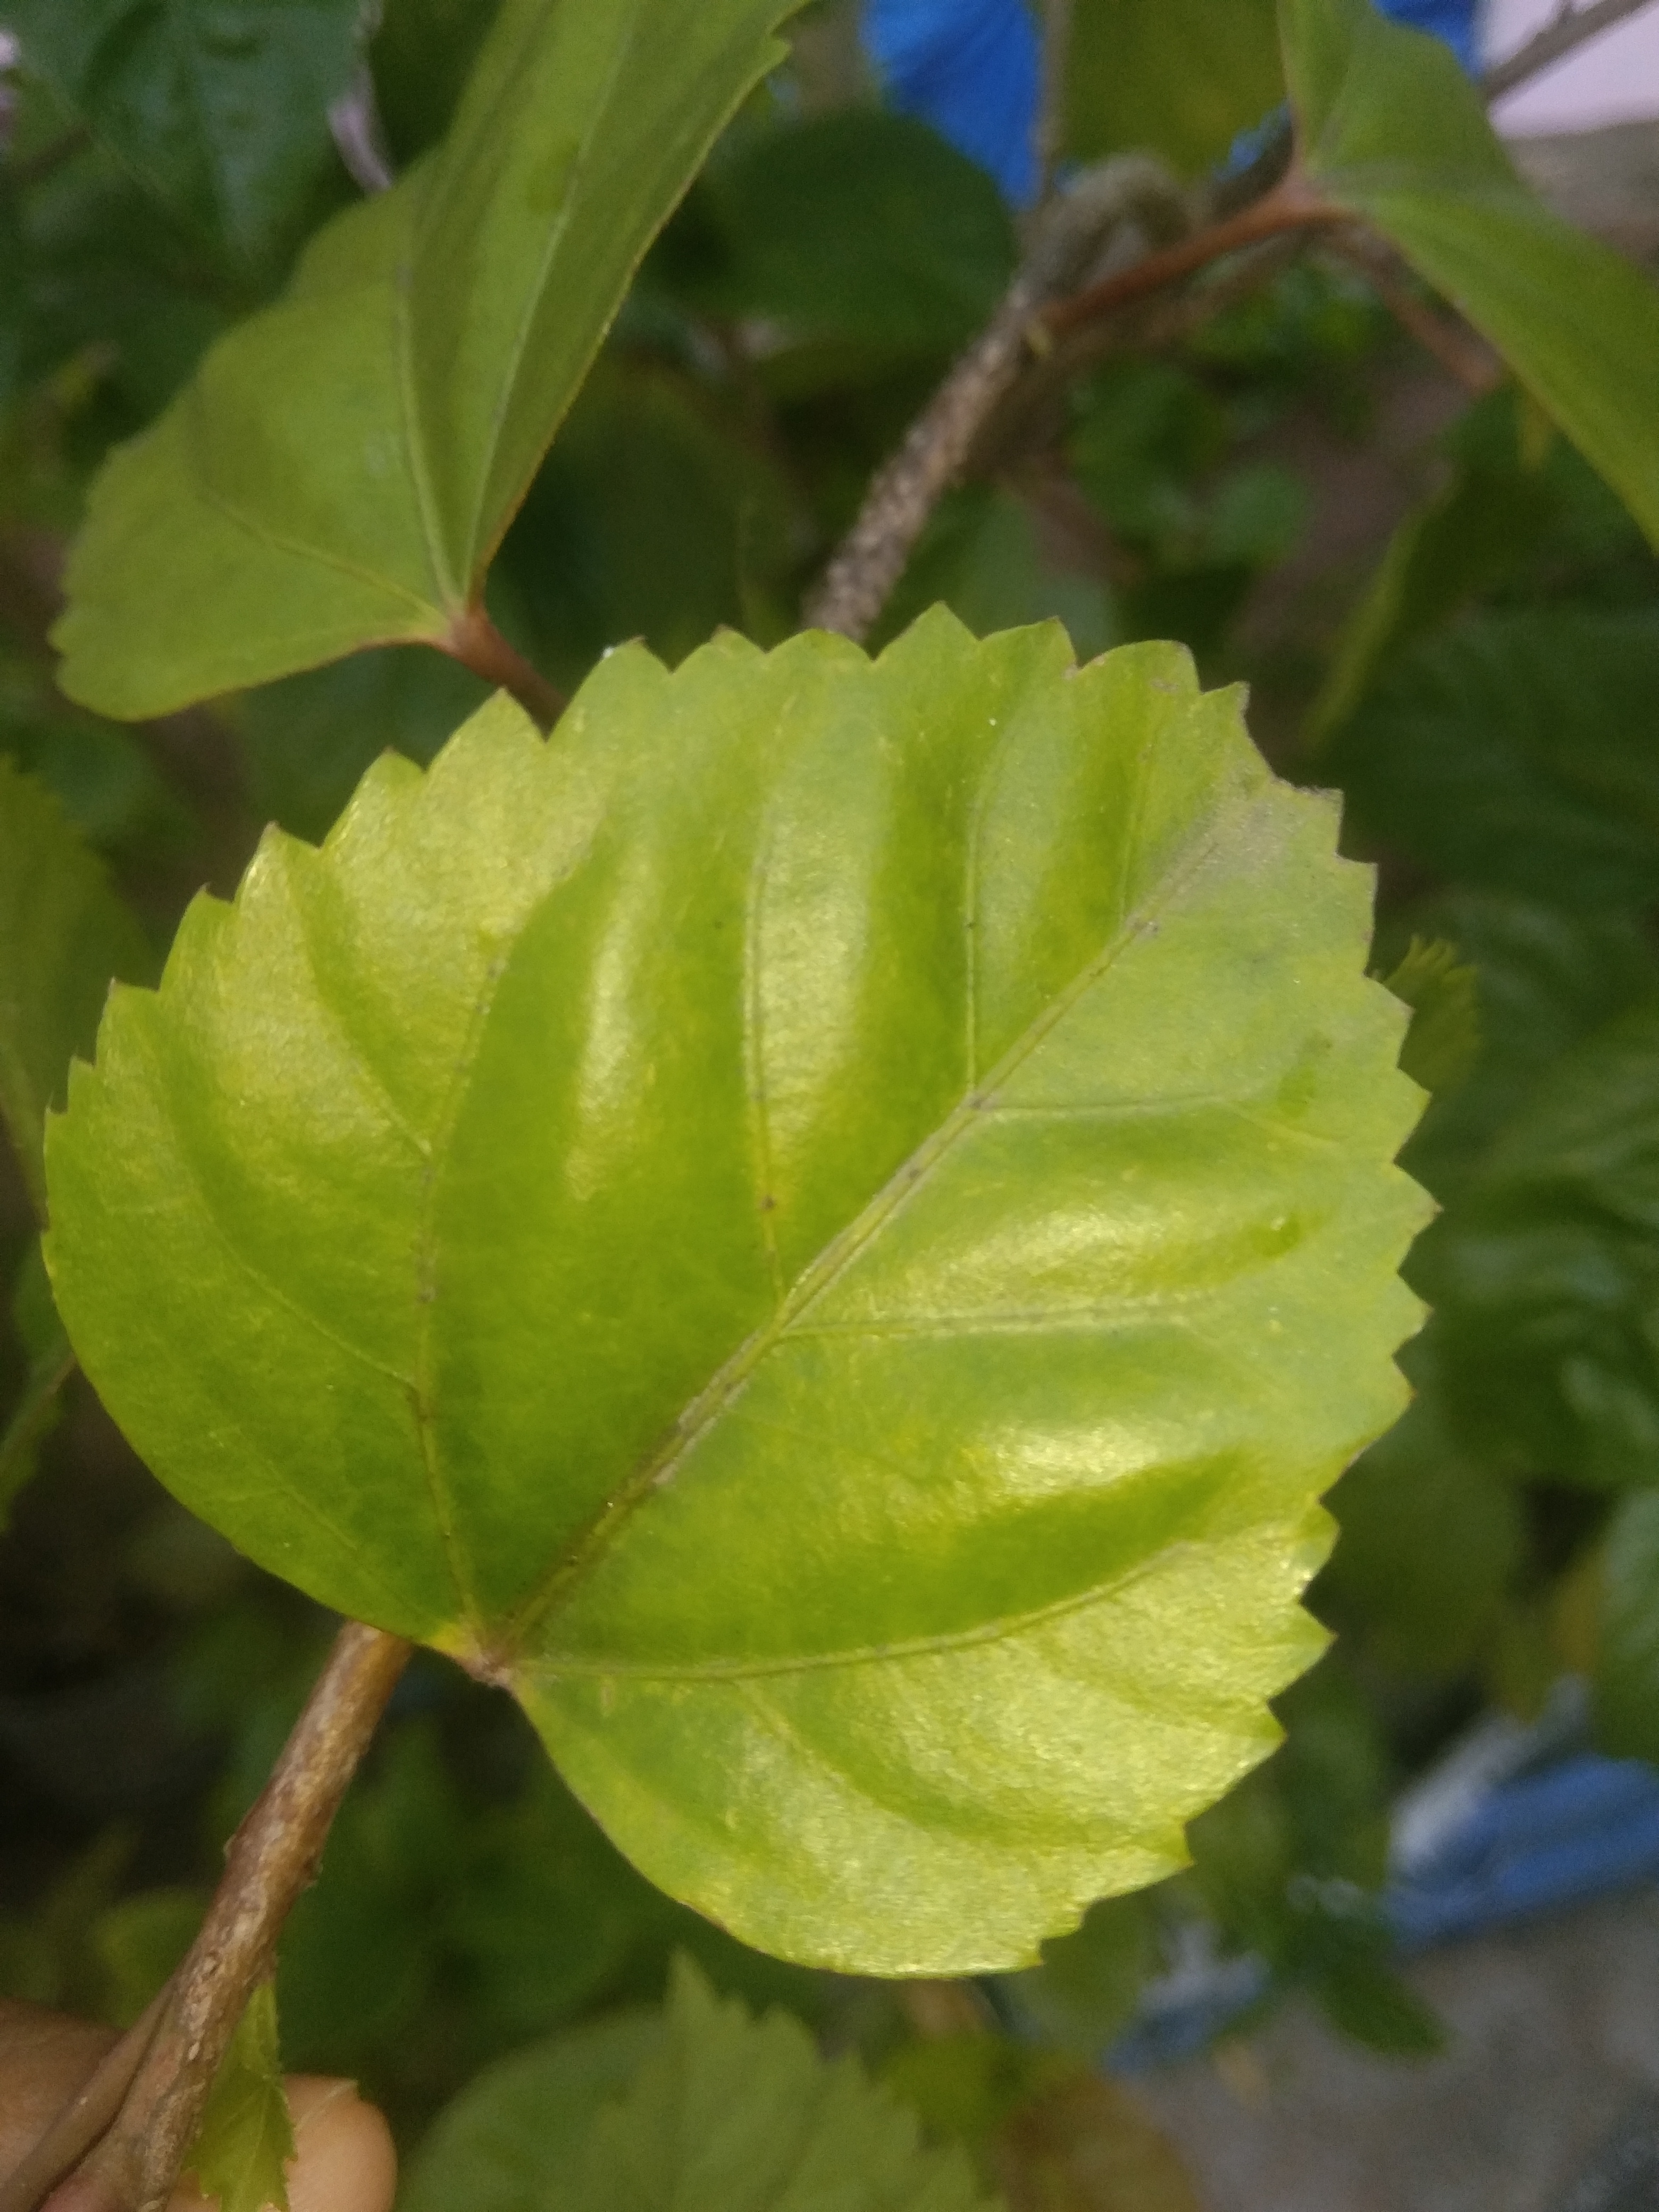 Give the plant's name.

hibiscus
